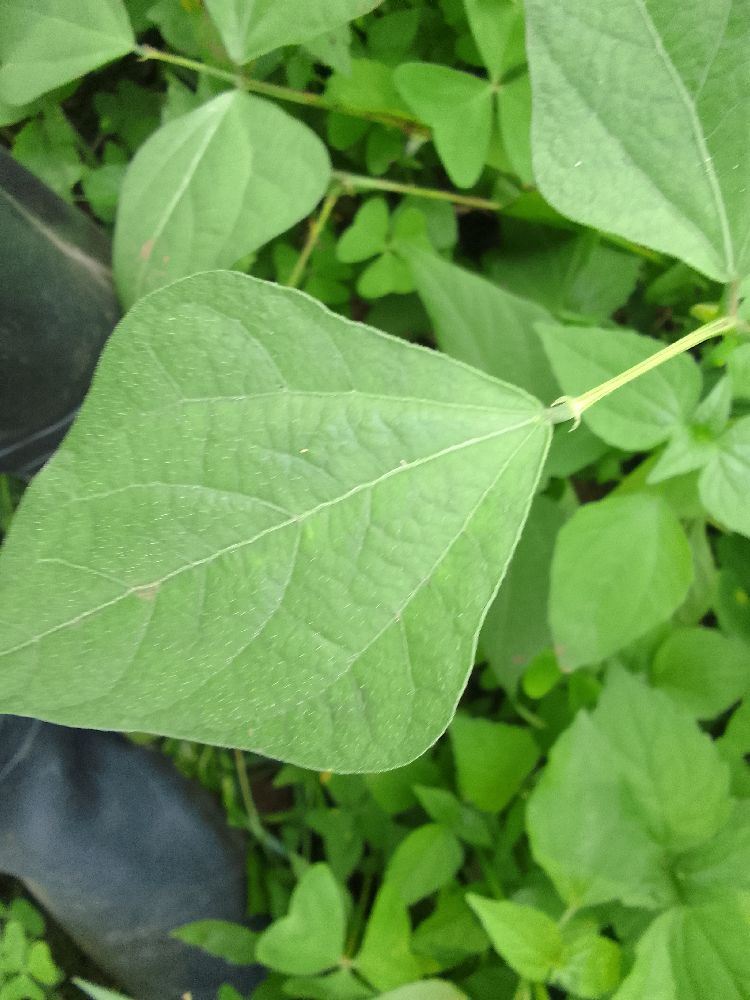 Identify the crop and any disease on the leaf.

common bean, healthy
